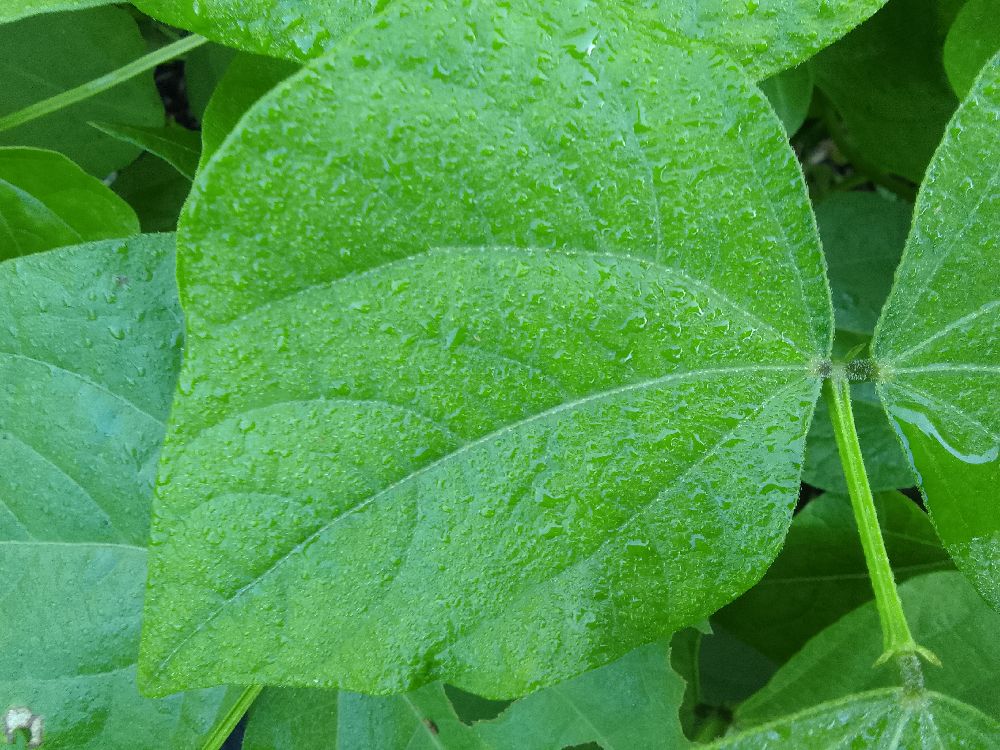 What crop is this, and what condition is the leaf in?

common bean, healthy
